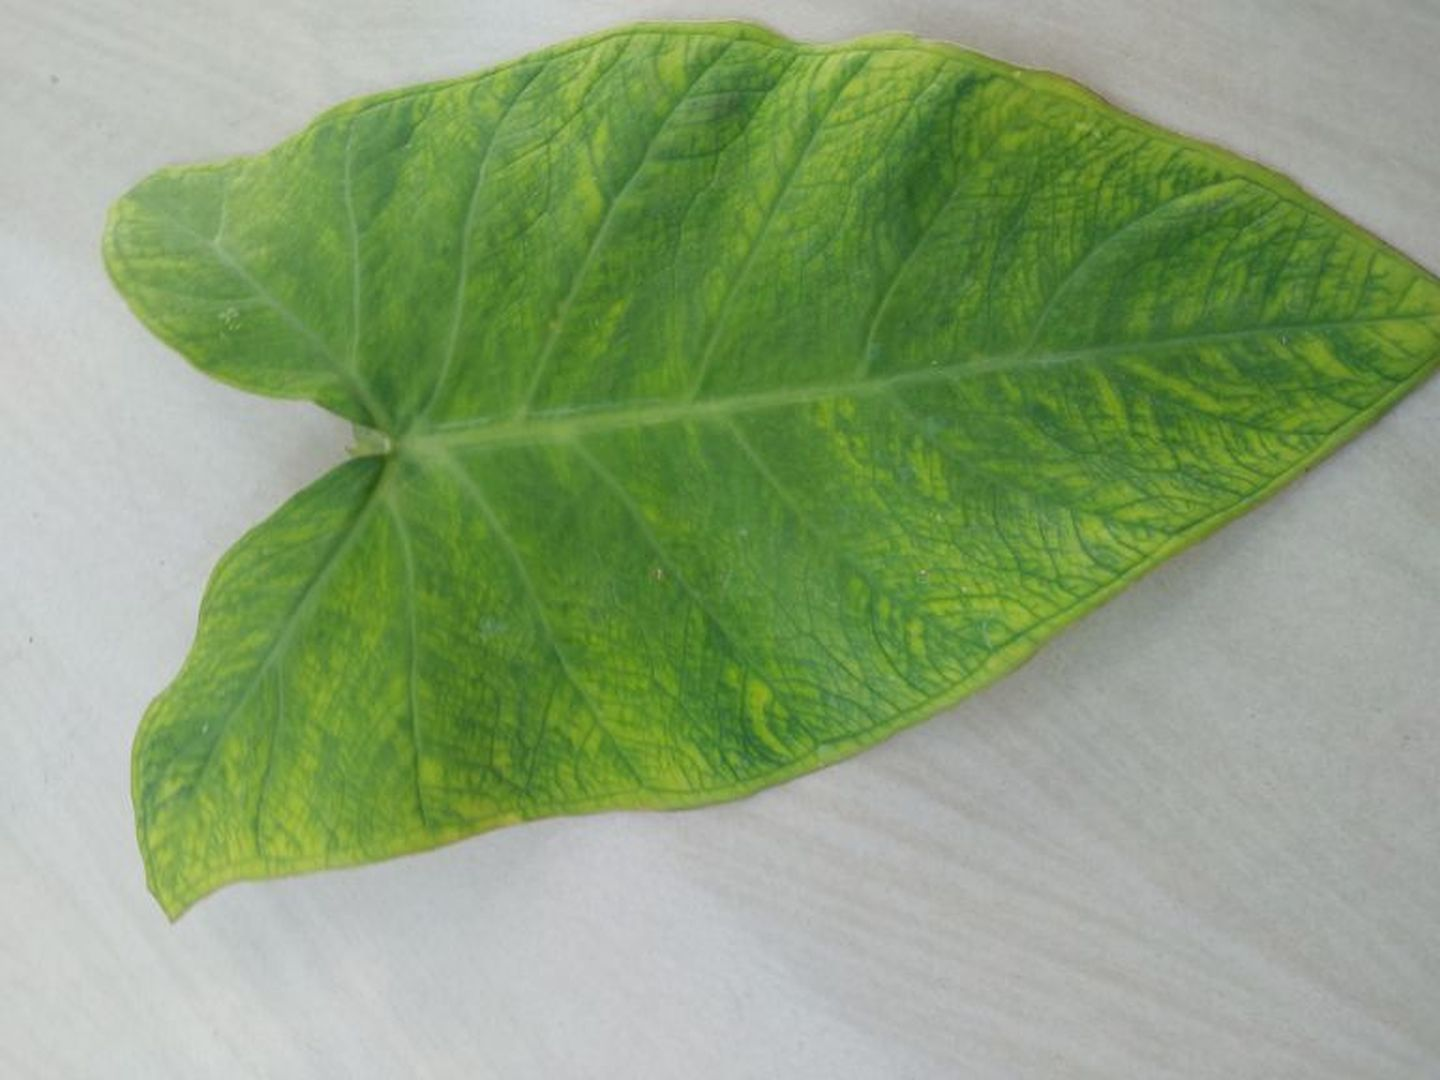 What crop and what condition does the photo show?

taro, mosaic
